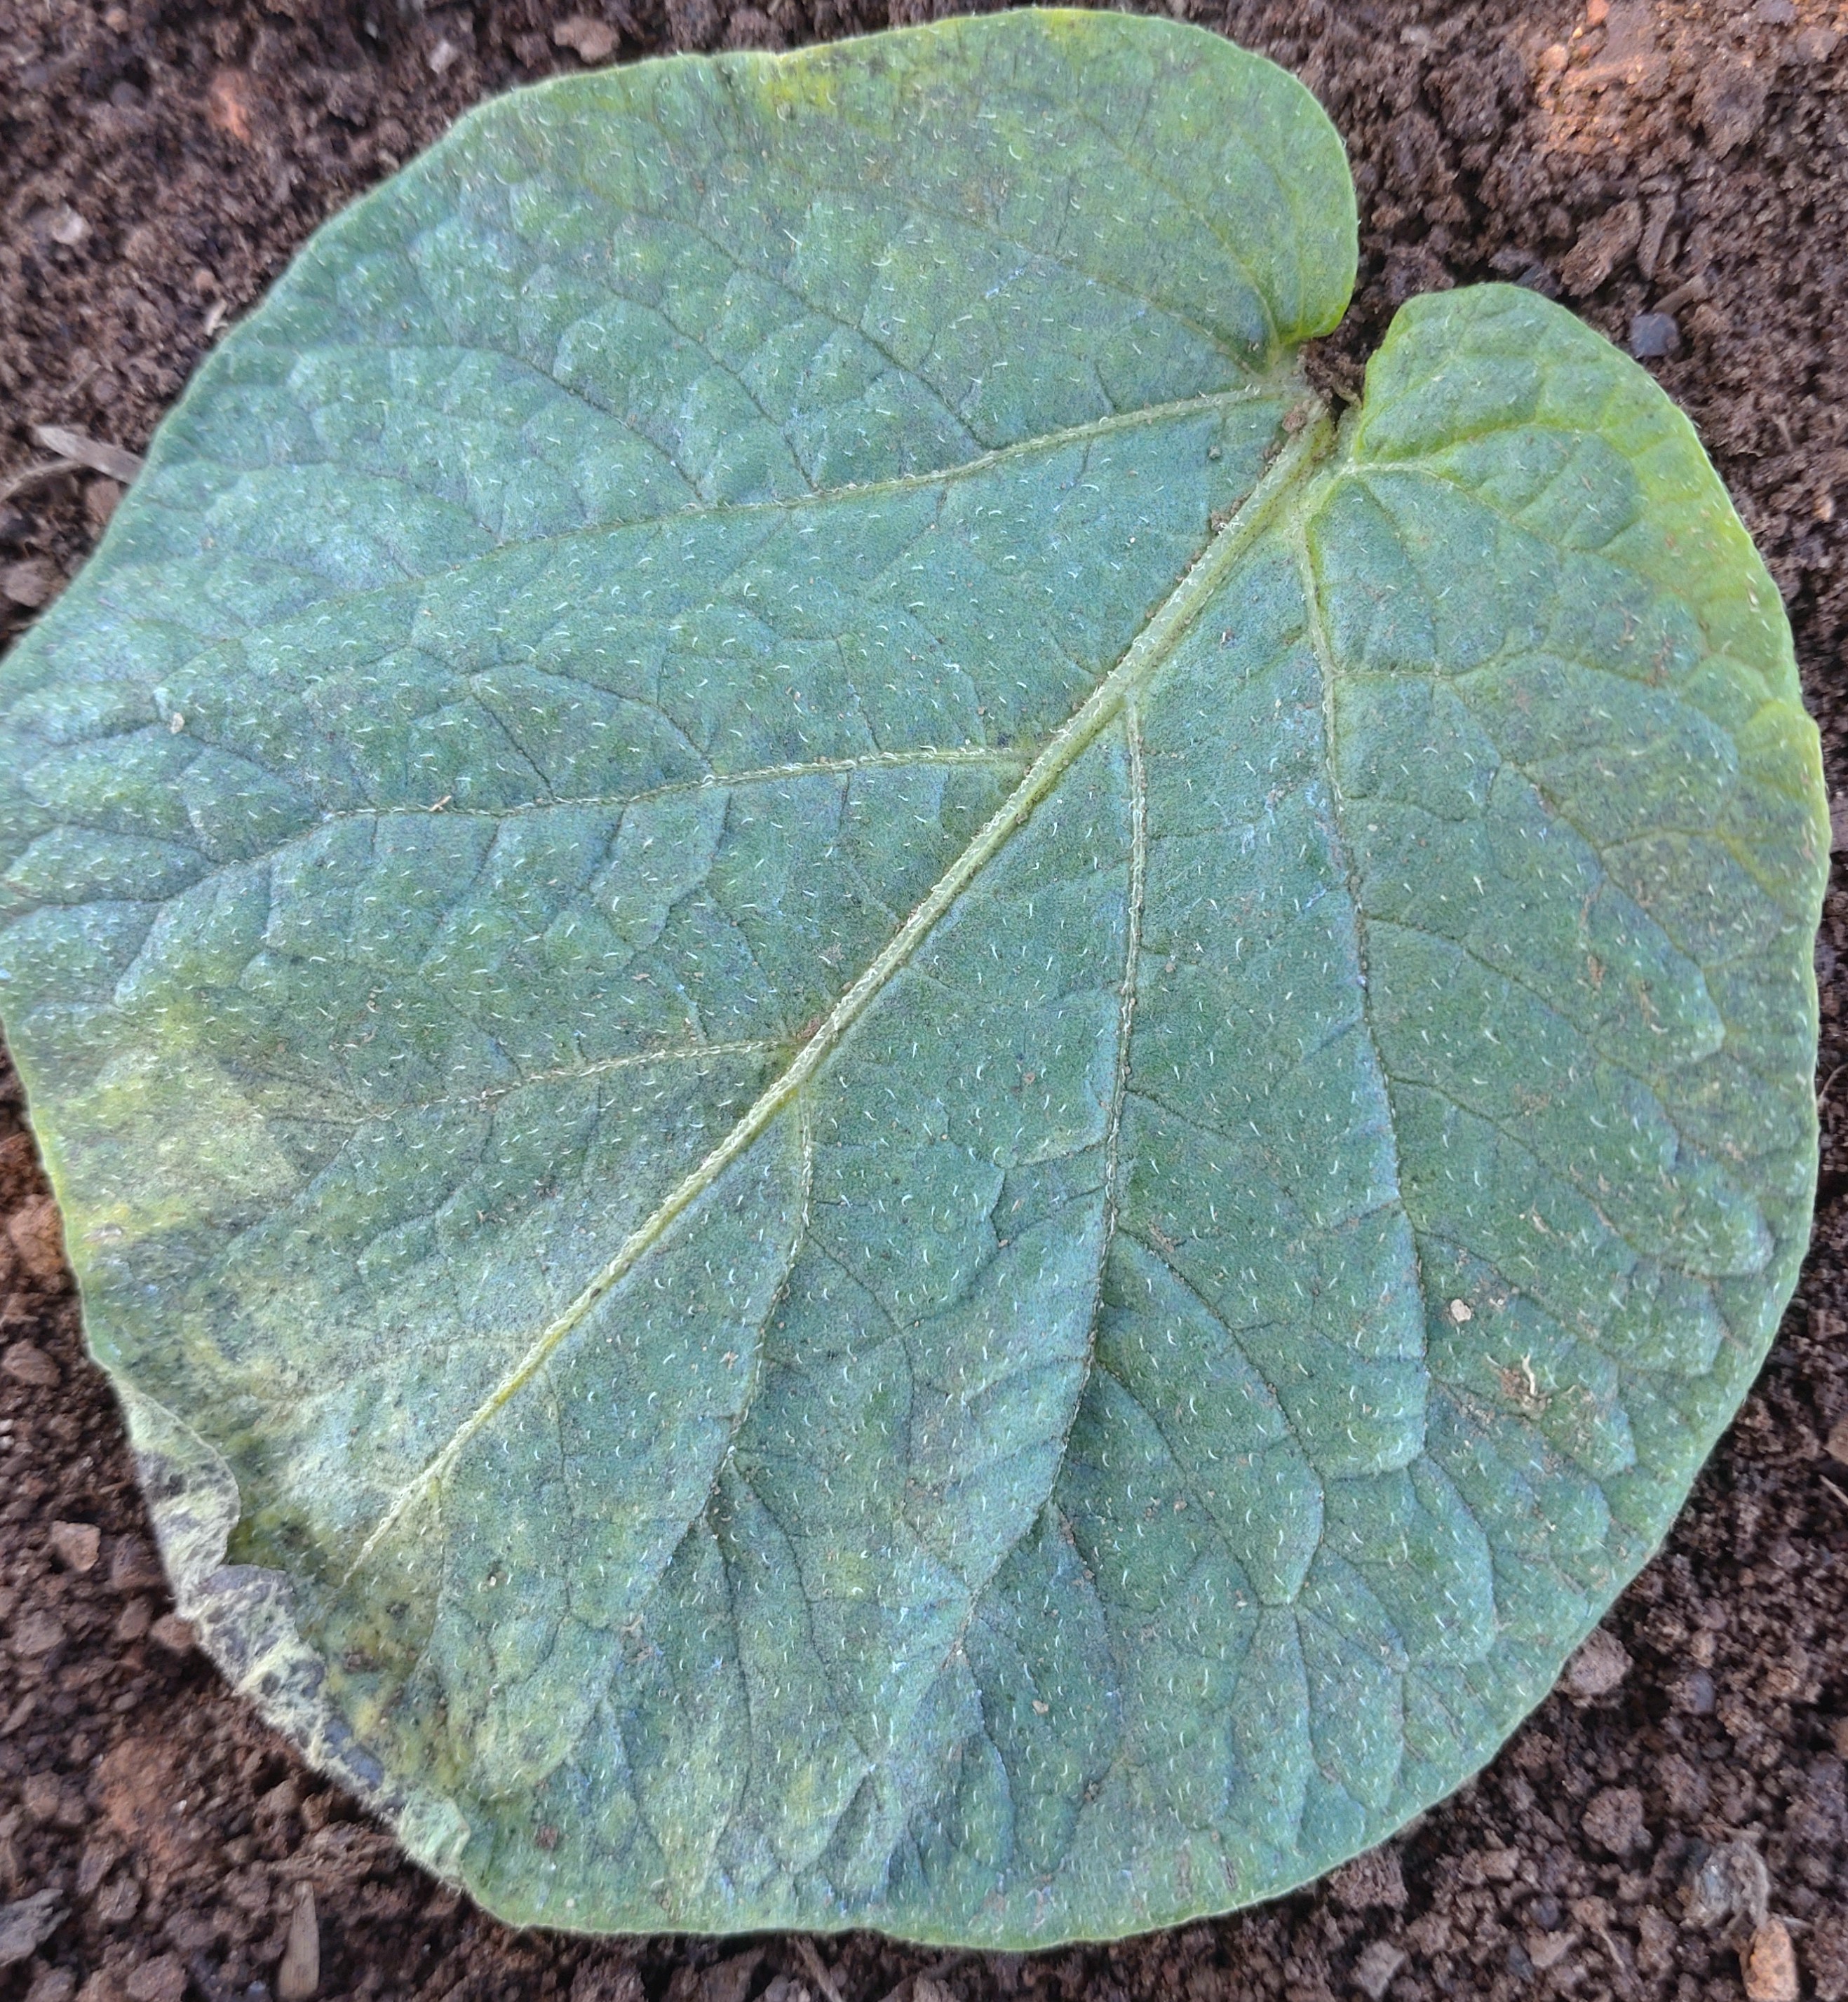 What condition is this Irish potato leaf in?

early blight
